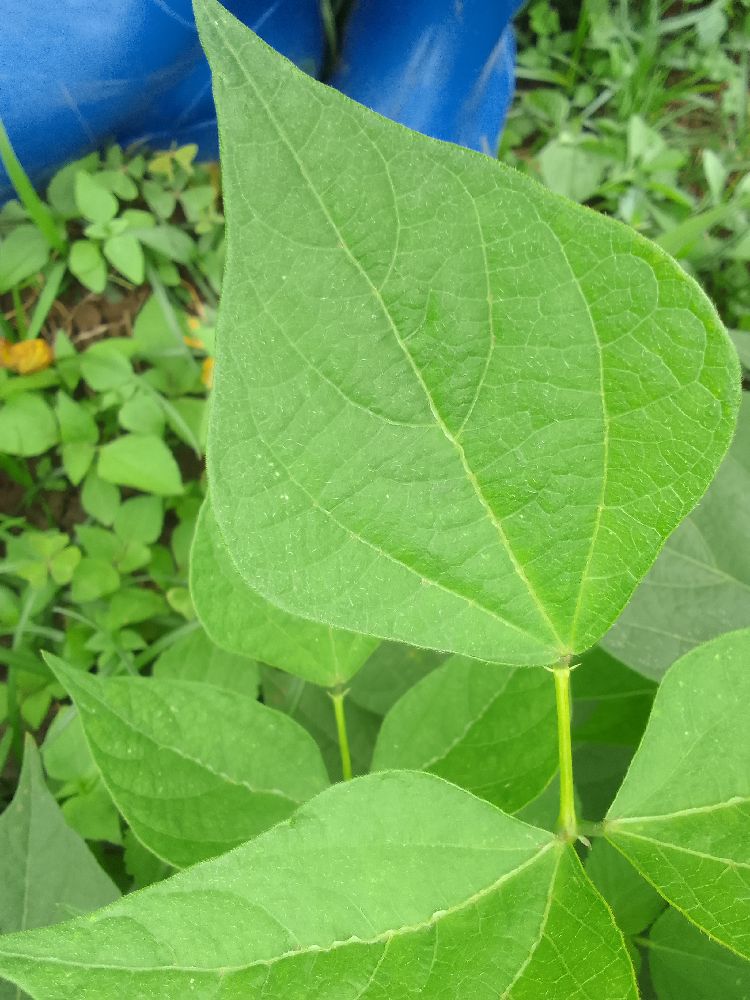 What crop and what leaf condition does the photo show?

common bean, healthy
